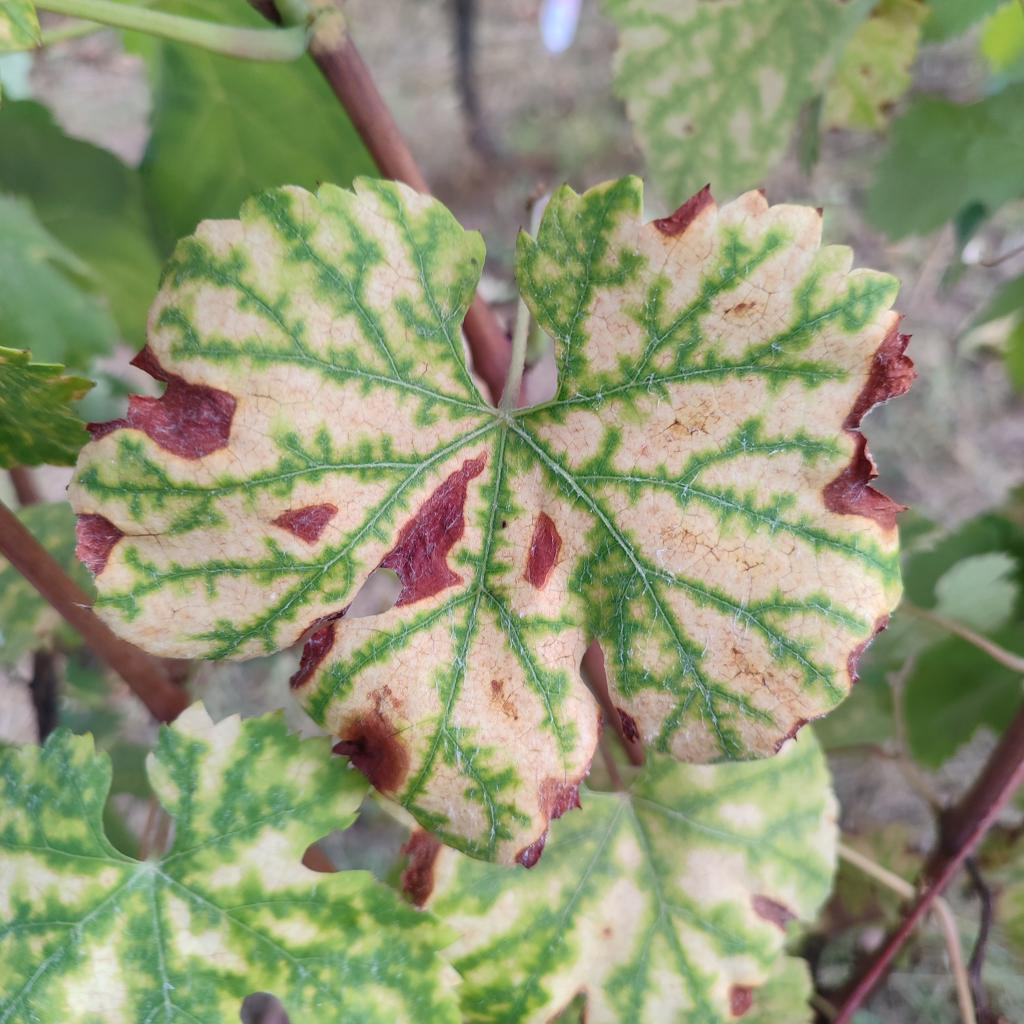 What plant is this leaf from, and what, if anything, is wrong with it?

grapevine, esca complex
